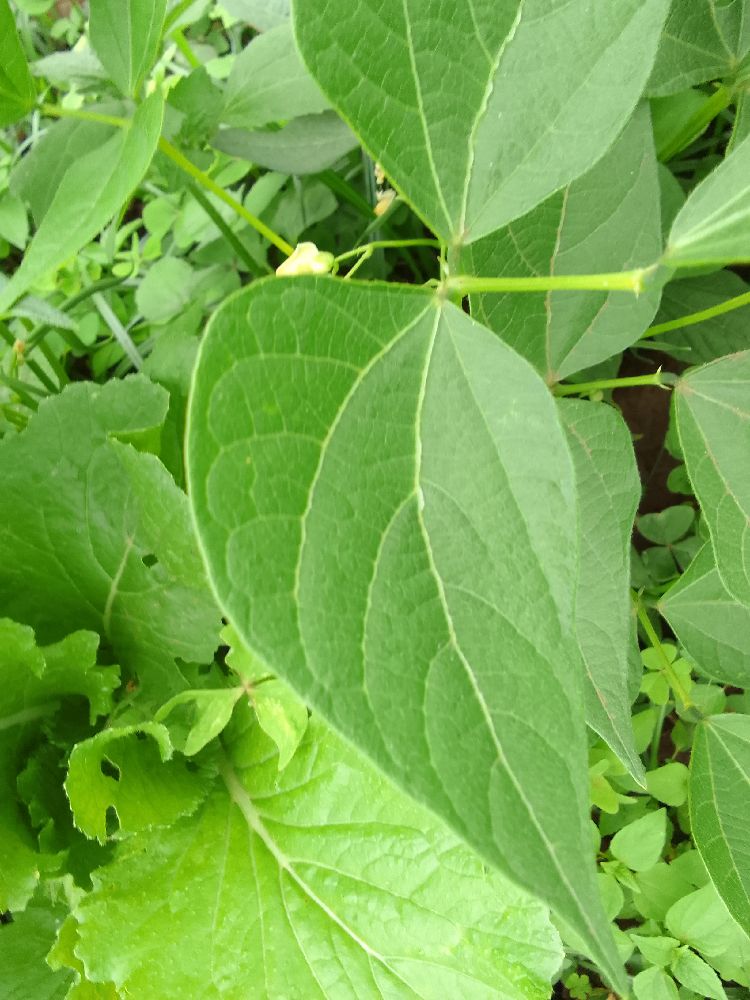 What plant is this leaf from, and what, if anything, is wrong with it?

common bean, healthy
